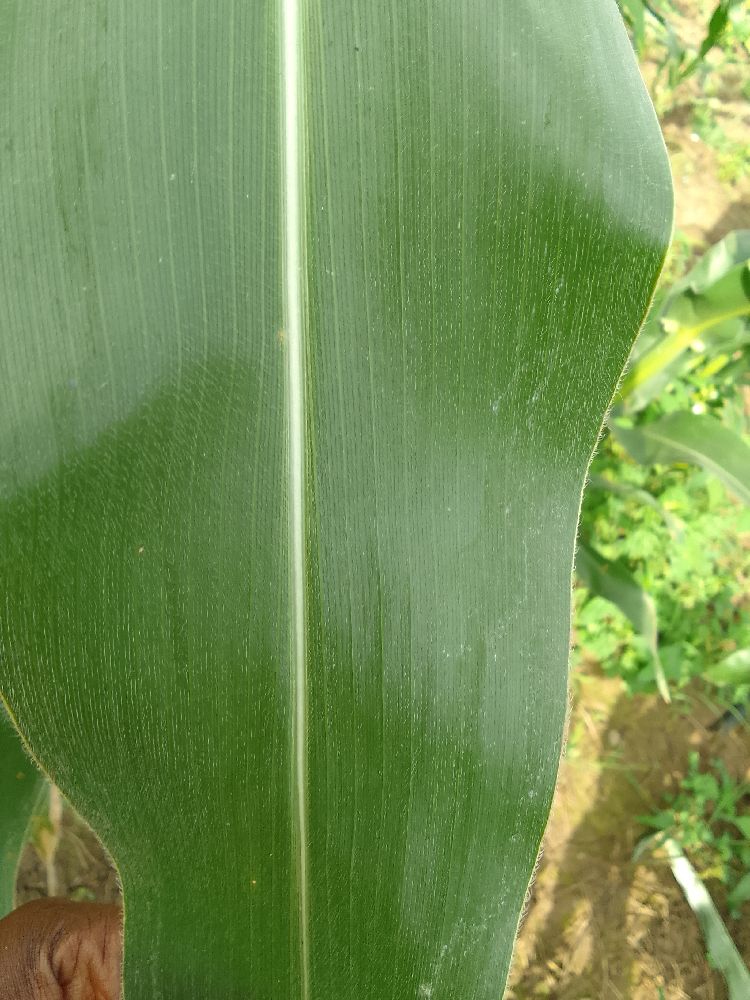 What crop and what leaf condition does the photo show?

maize, healthy
